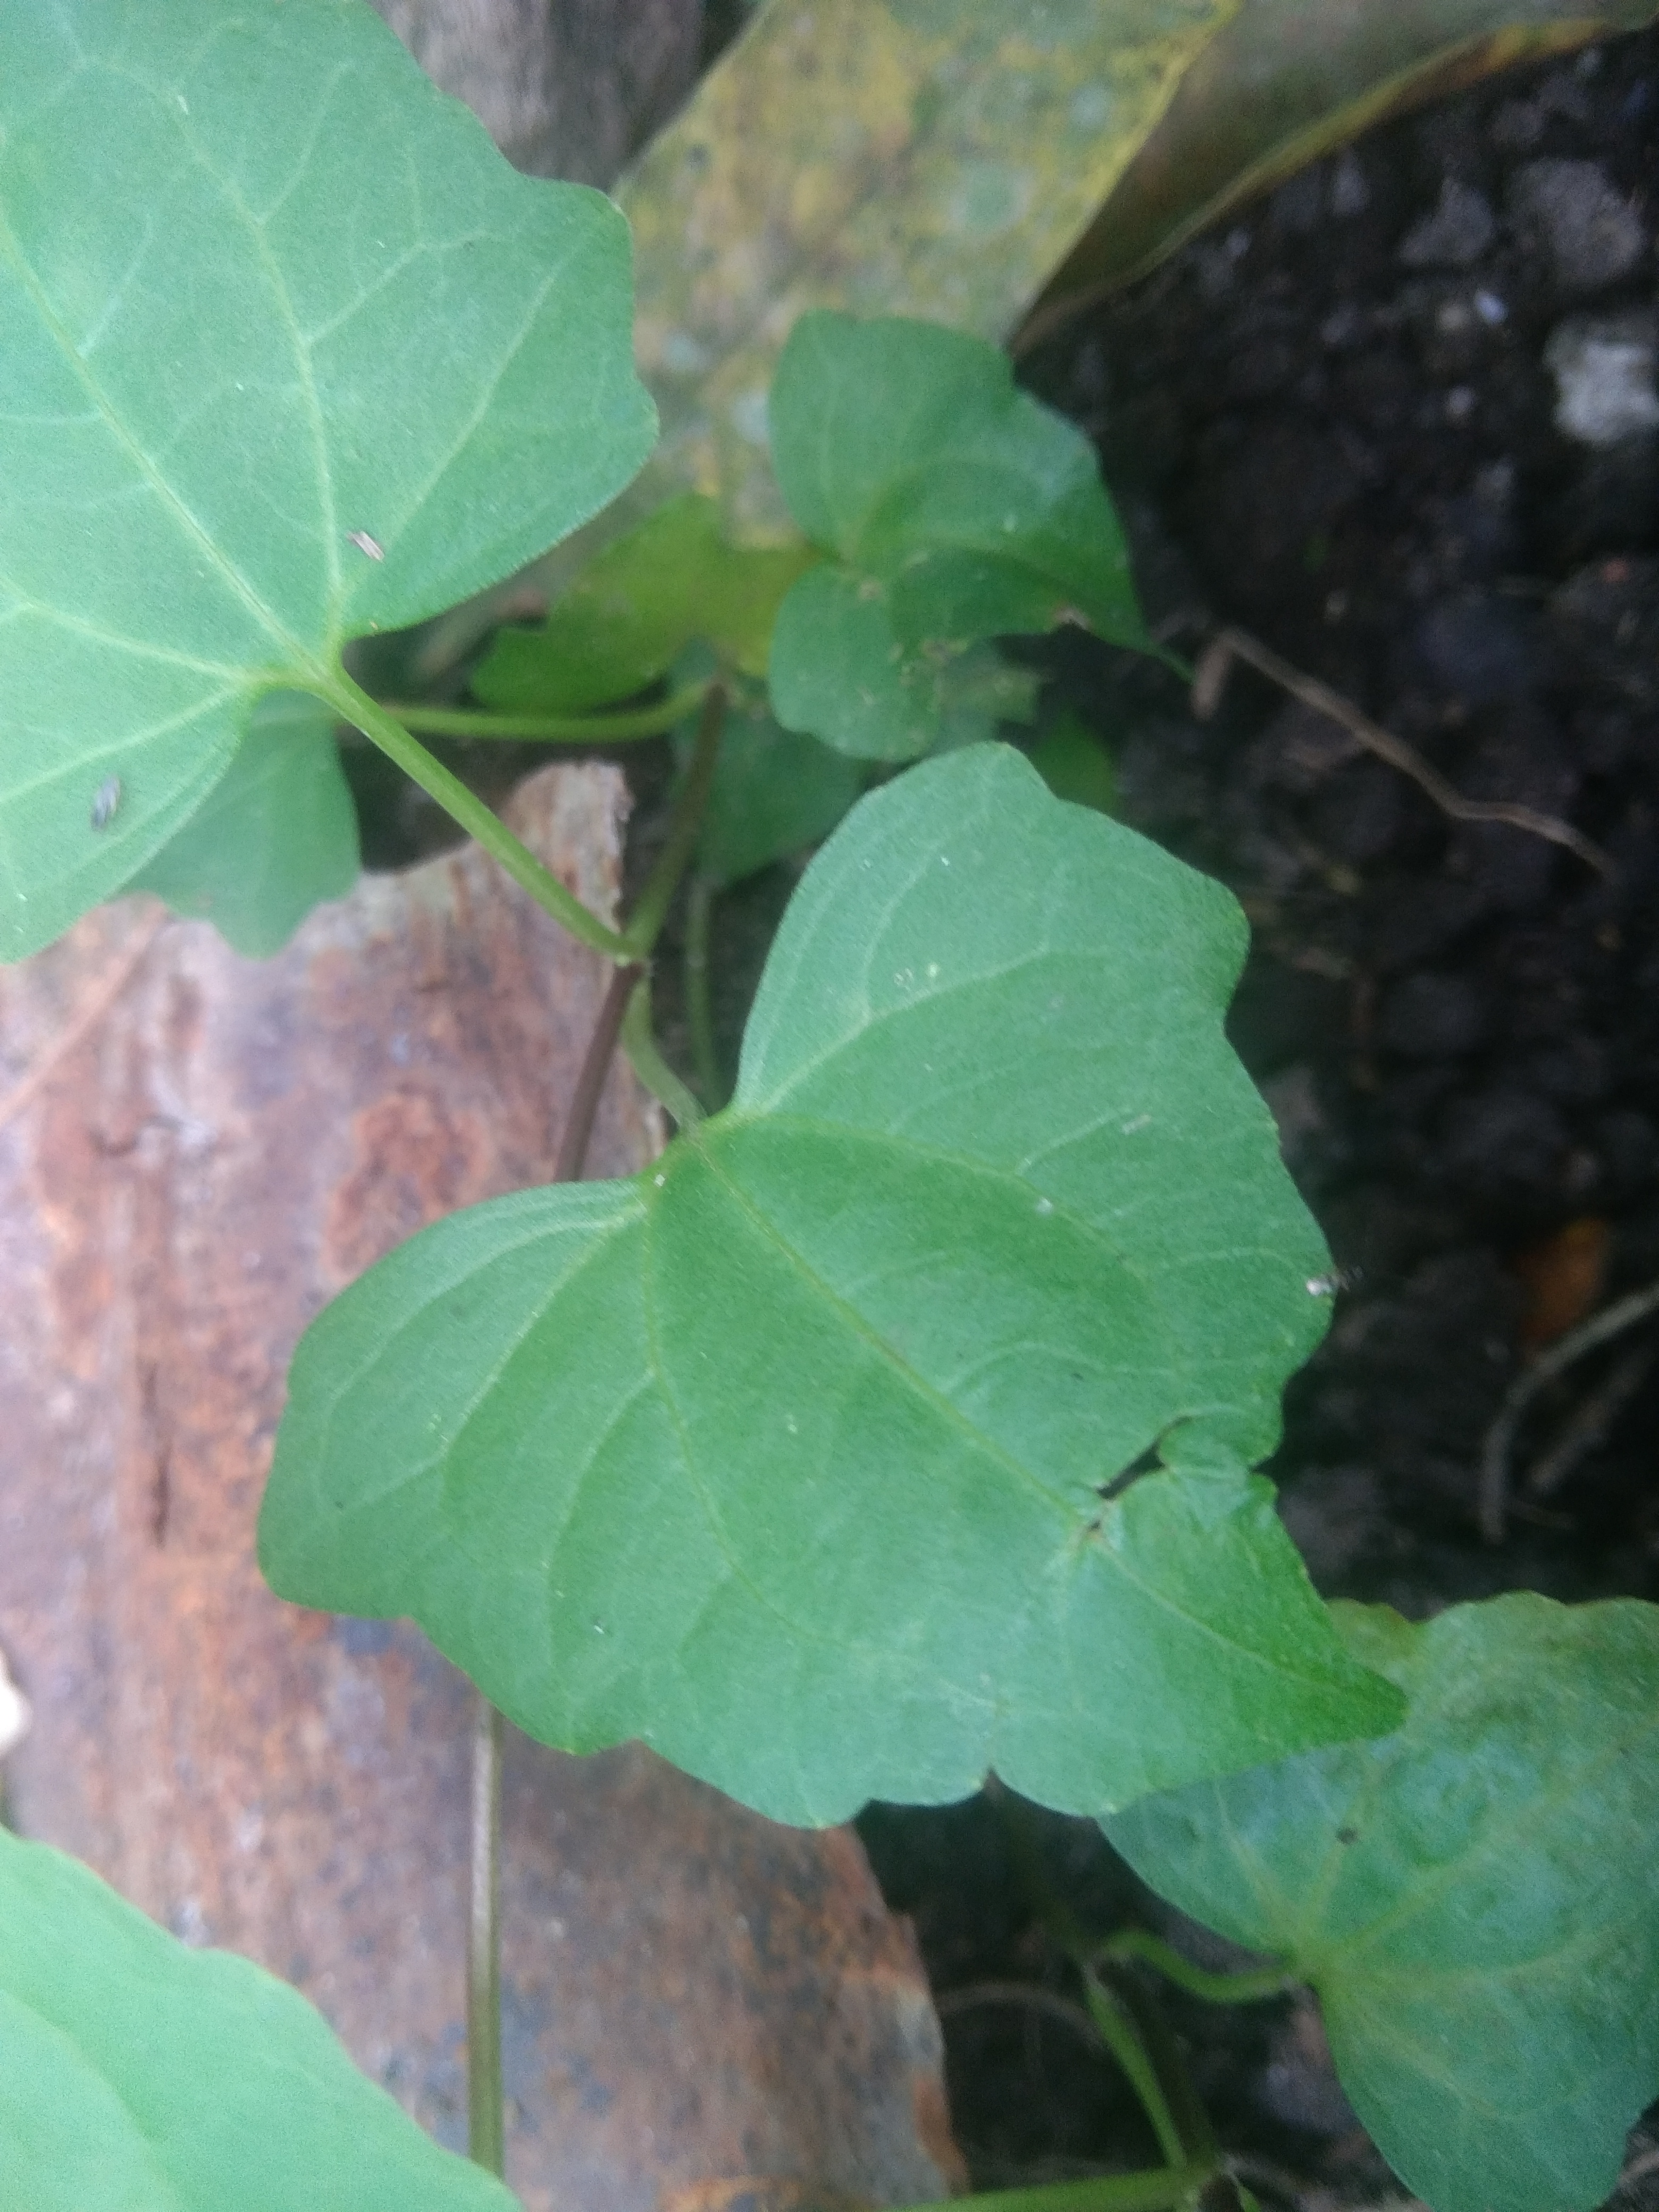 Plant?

bitter vine
